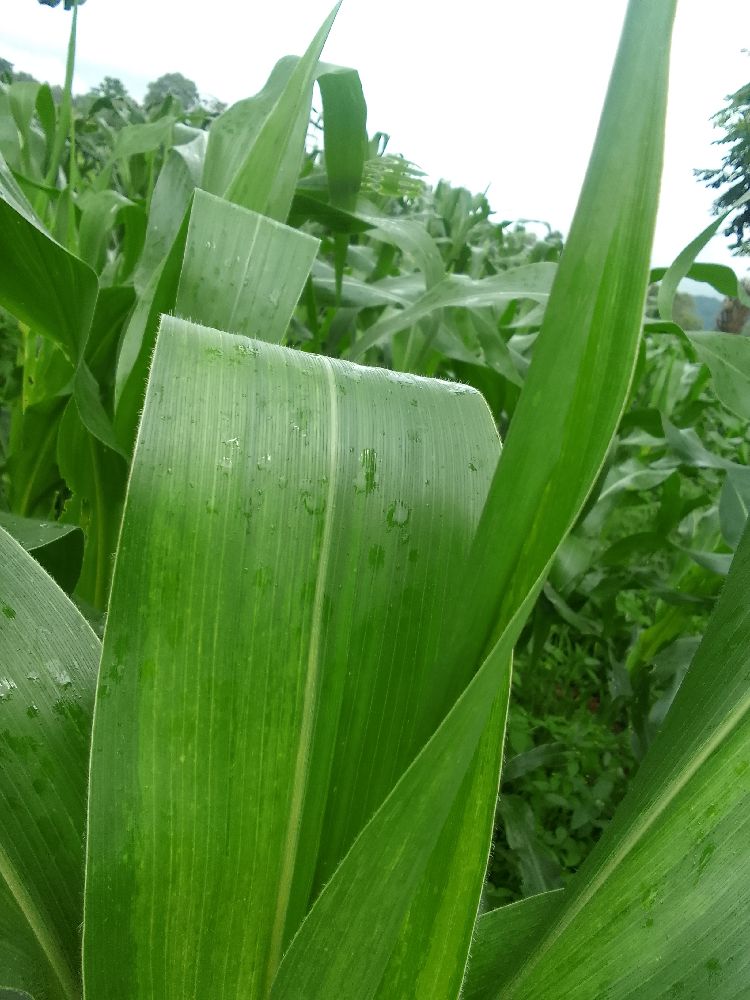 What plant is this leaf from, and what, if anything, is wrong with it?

maize, maize lethal necrosis
